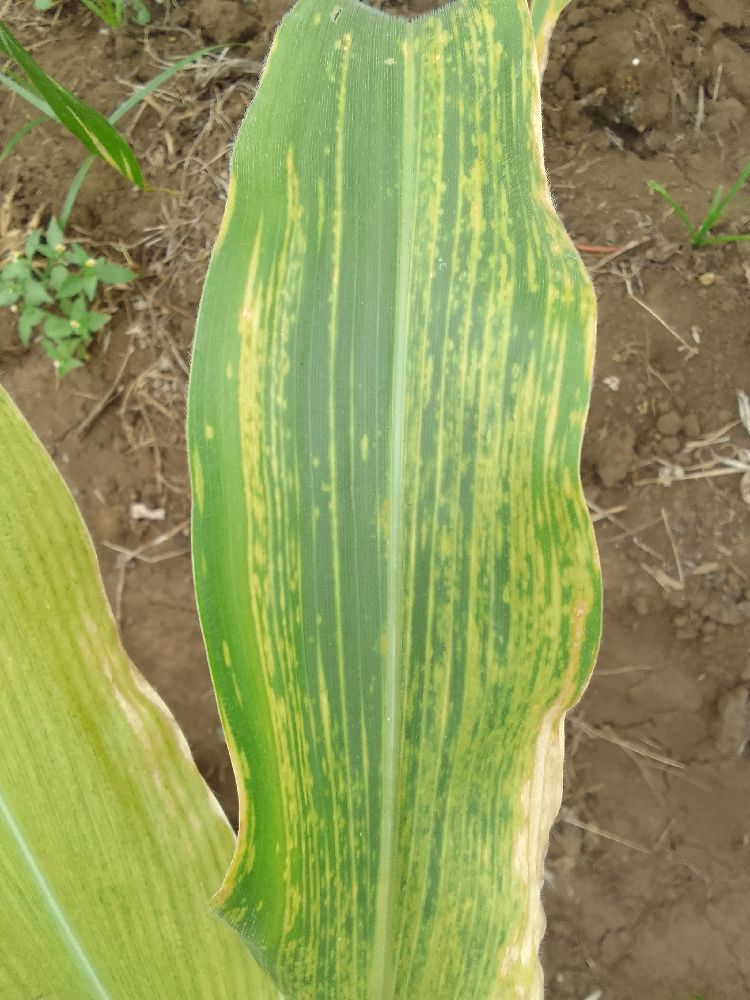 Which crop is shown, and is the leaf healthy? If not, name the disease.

maize, maize lethal necrosis
